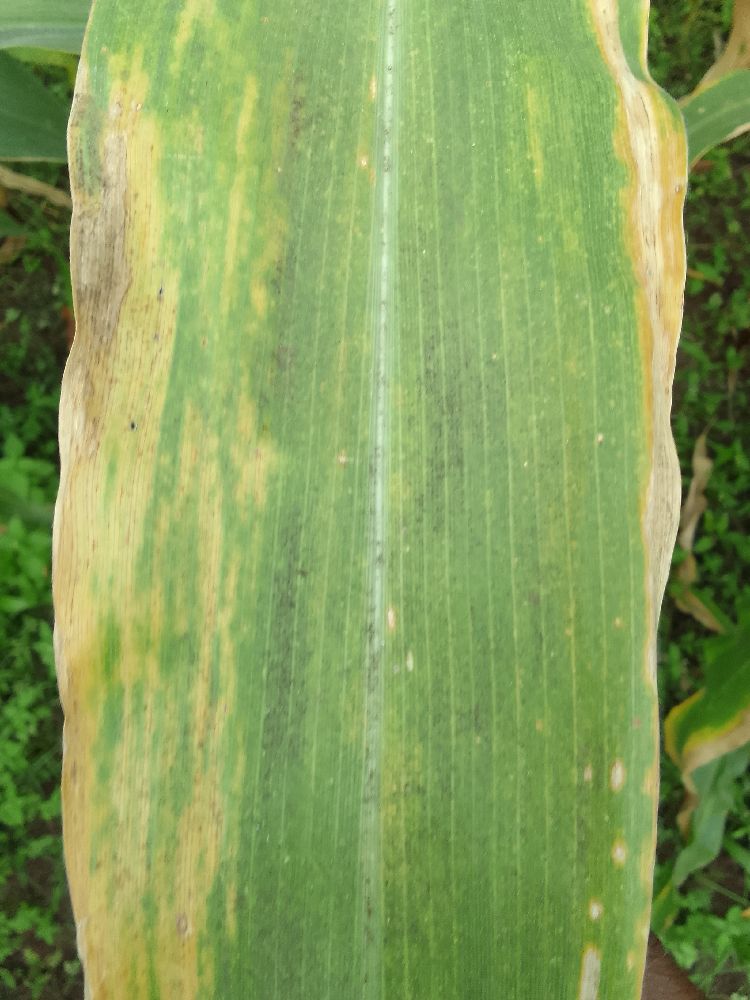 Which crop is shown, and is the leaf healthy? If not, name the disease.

maize, maize lethal necrosis
